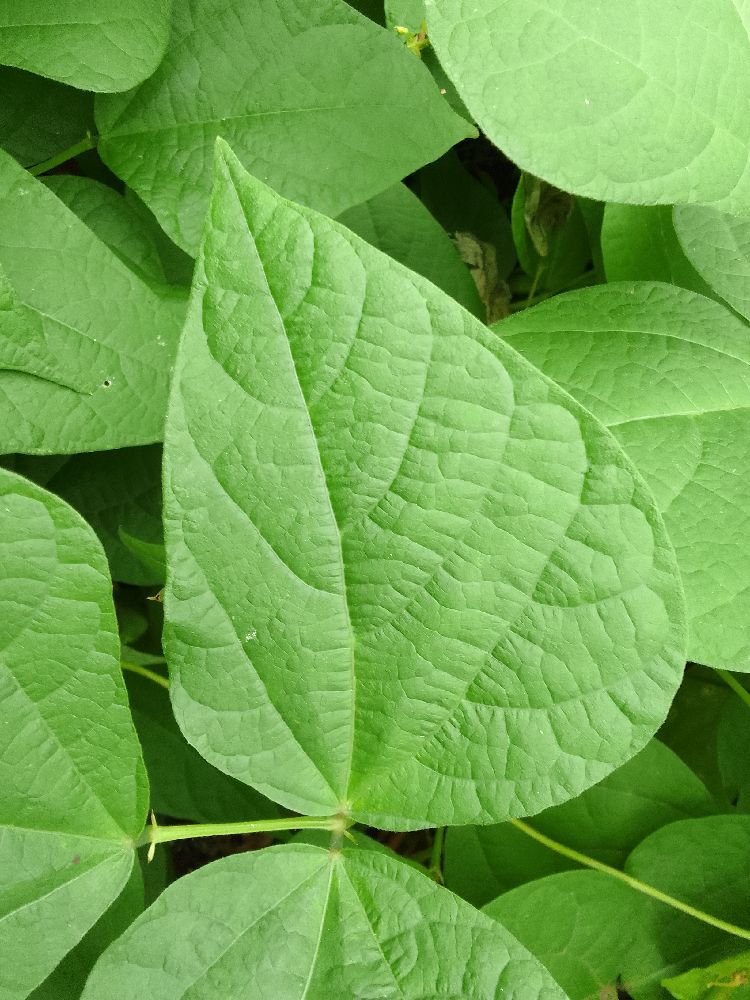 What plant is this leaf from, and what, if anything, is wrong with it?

common bean, healthy
